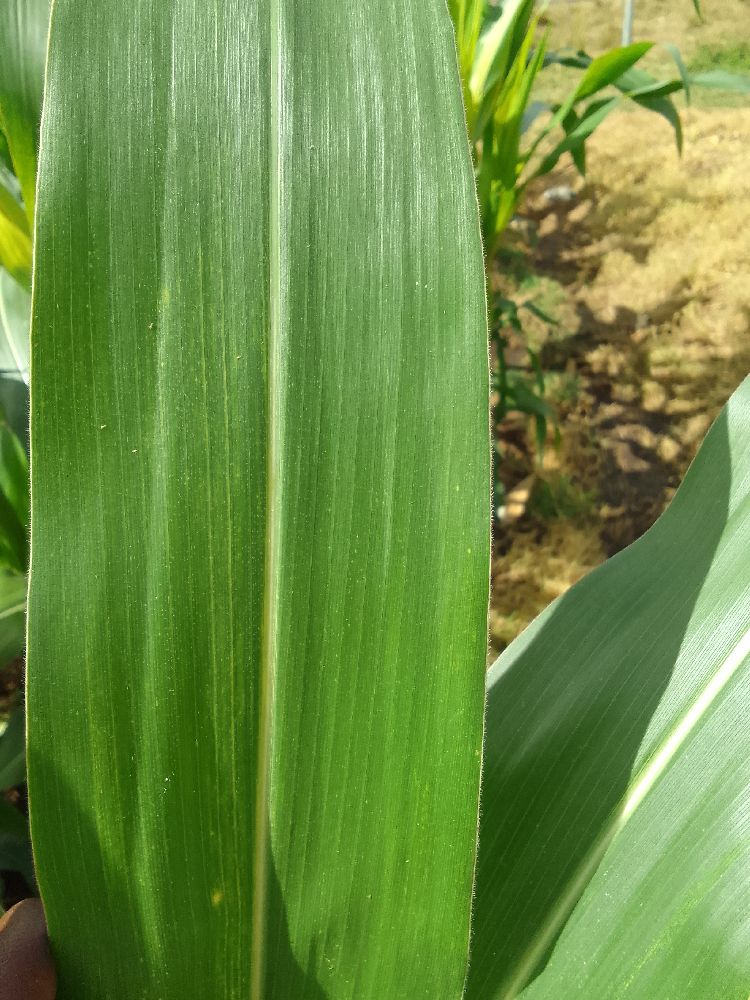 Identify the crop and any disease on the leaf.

maize, healthy
